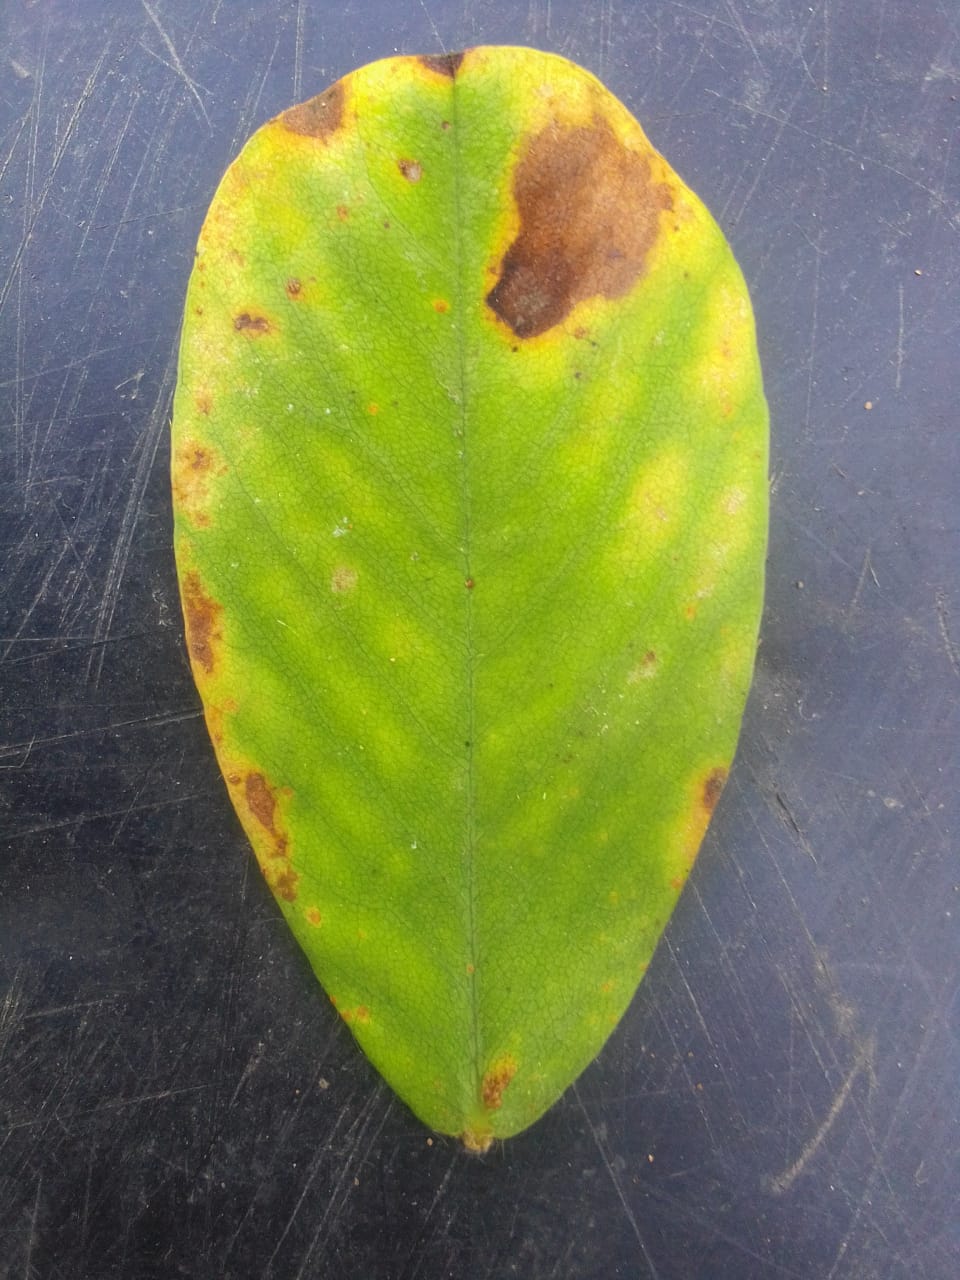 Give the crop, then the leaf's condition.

peanut, phoma arachidicola
